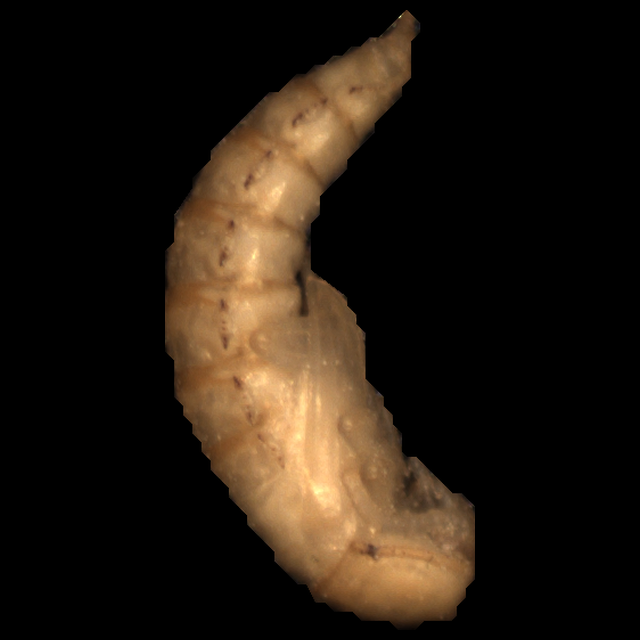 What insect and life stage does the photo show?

mealworm pupa
